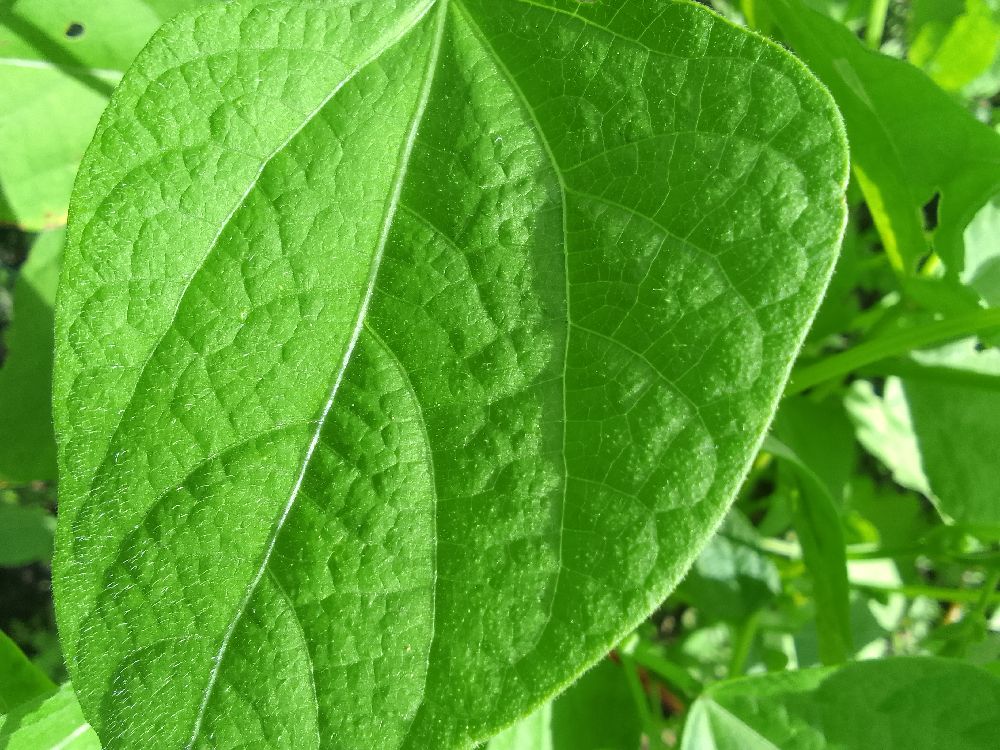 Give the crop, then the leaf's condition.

common bean, healthy
